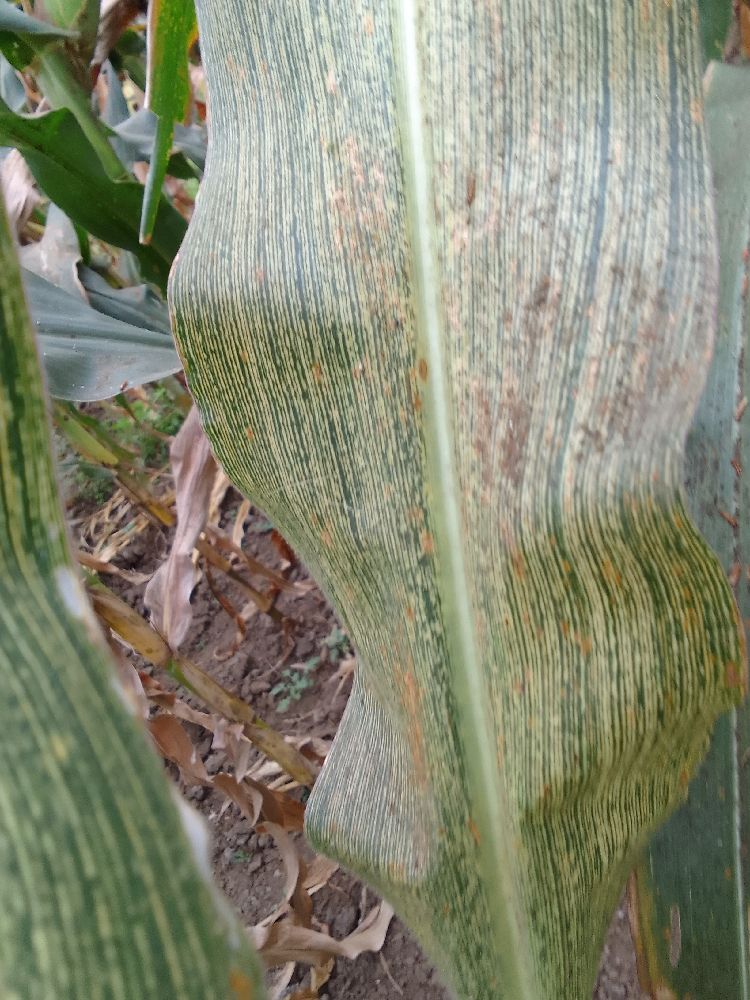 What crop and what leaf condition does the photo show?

maize, maize streak virus
